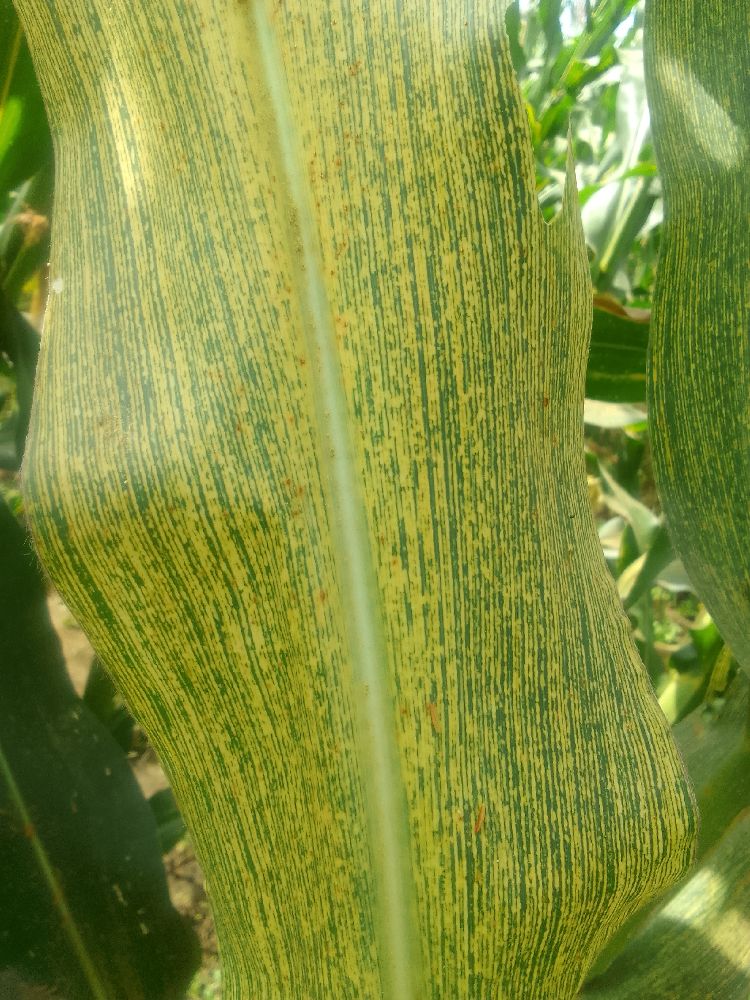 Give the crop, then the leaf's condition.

maize, maize streak virus
